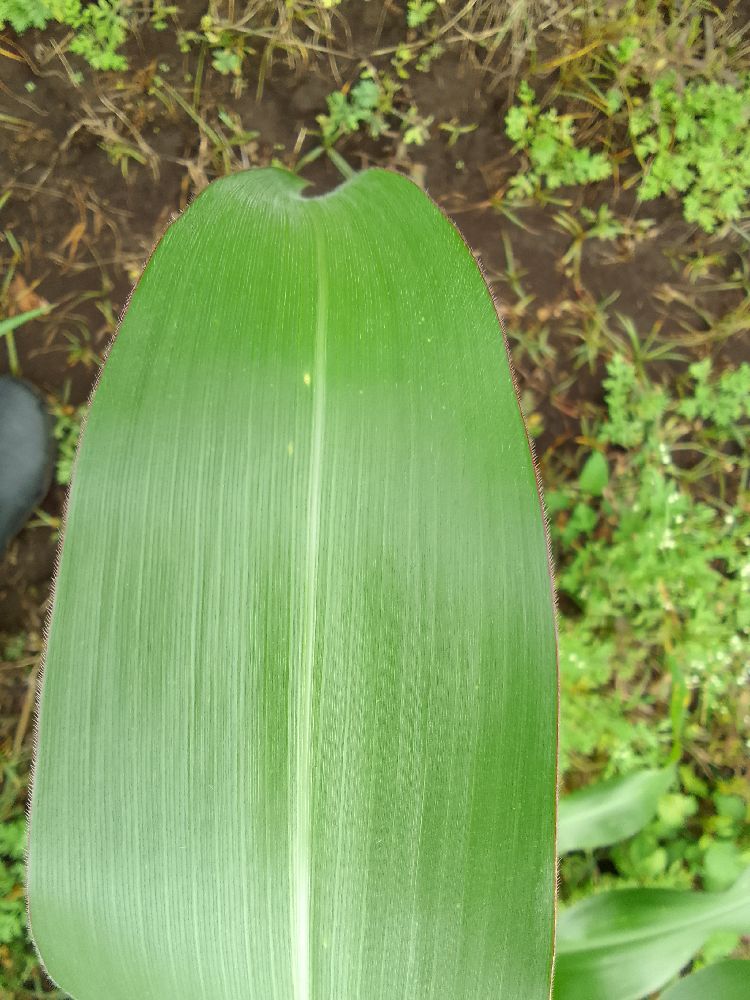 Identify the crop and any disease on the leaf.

maize, healthy
